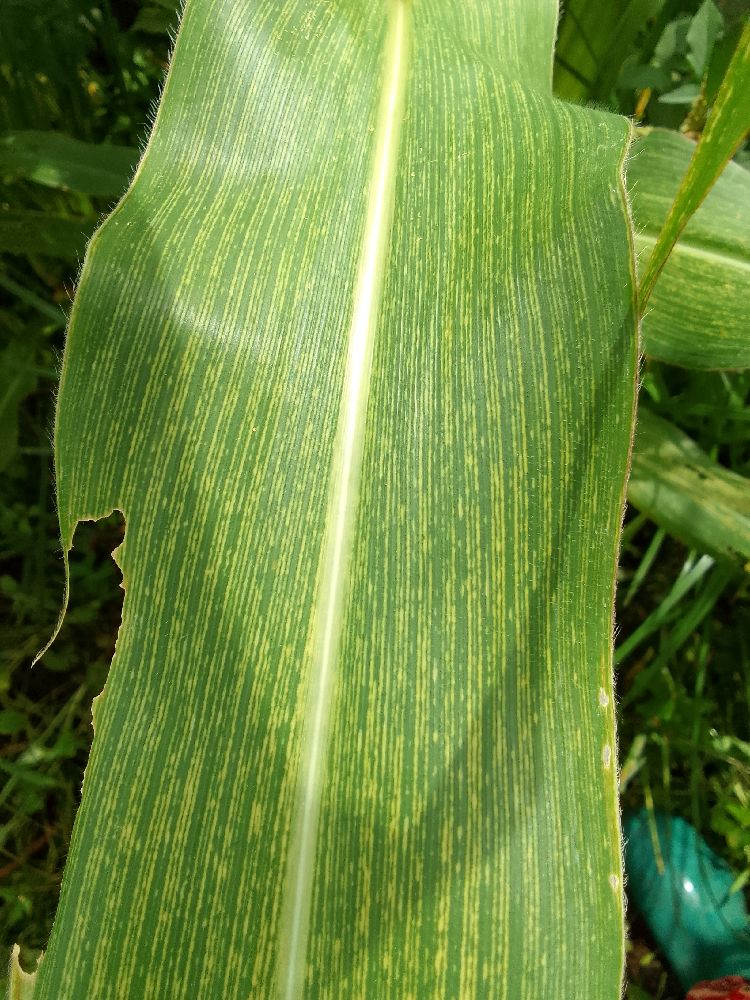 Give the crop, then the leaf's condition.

maize, maize streak virus
